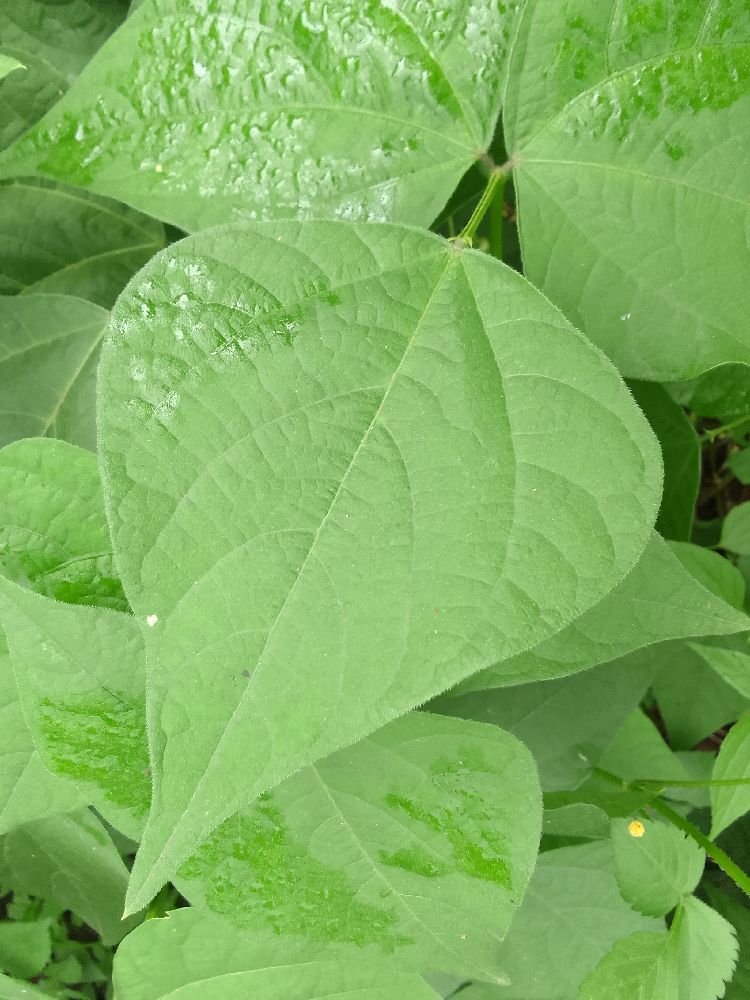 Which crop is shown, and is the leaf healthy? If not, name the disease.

common bean, healthy
